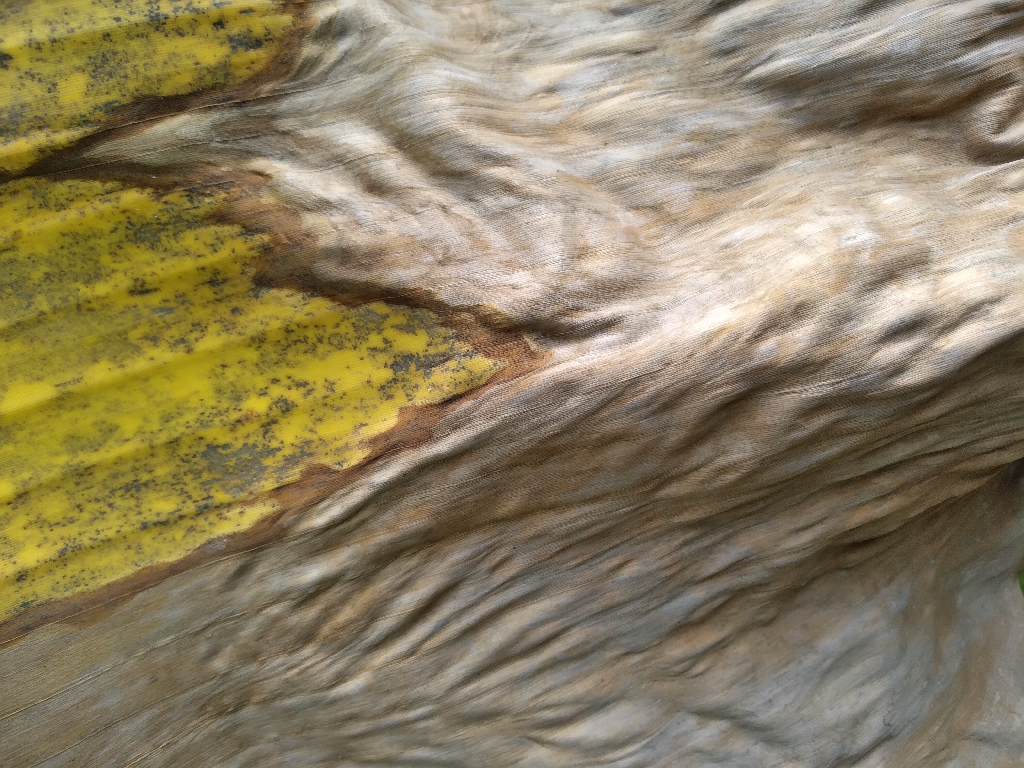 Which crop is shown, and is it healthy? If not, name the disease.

banana, black sigatoka
